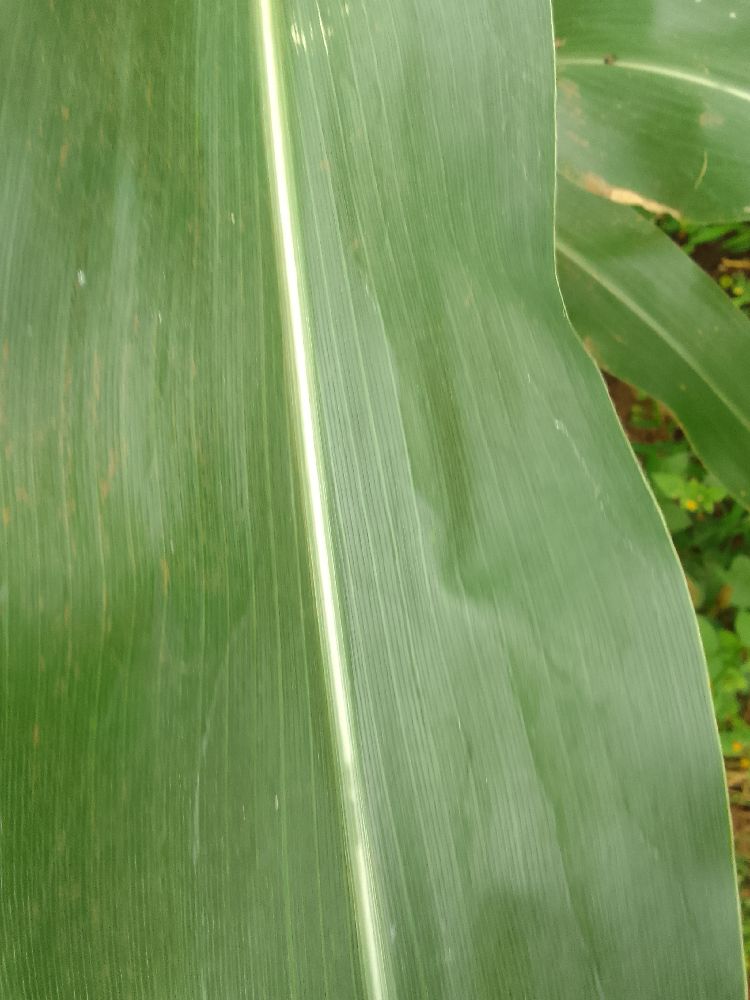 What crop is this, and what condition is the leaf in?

maize, healthy
